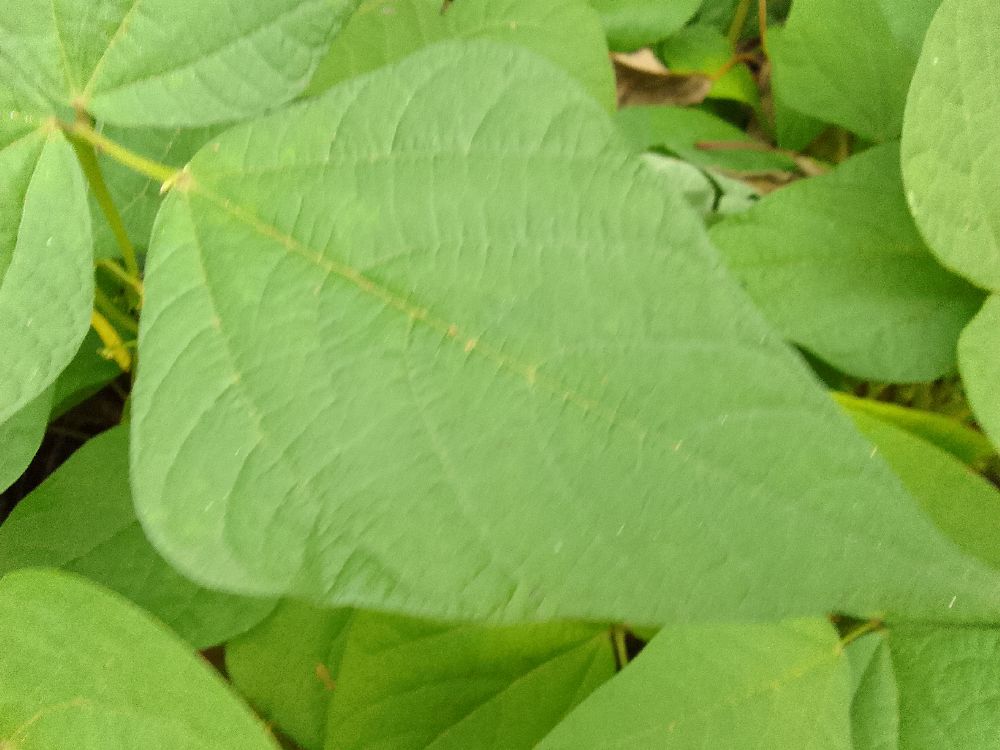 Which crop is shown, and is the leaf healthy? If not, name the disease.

common bean, healthy
